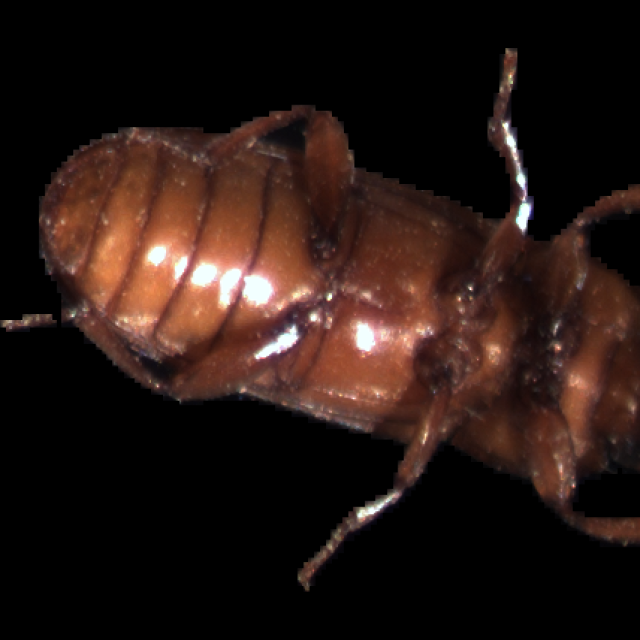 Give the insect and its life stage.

mealworm beetle
